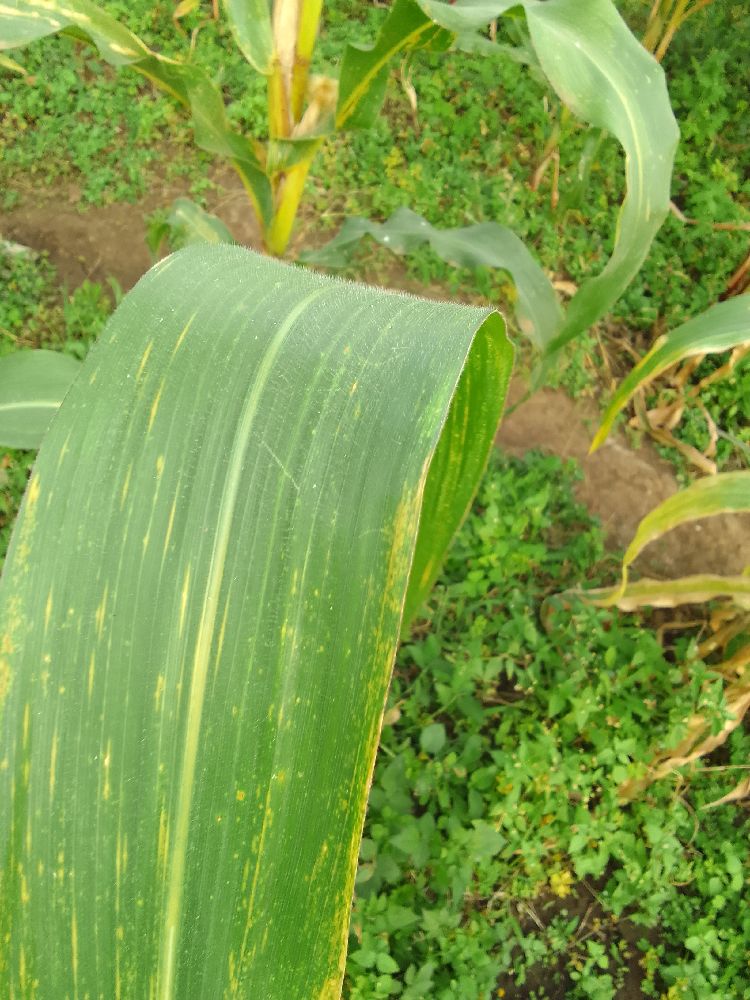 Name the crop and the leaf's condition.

maize, maize lethal necrosis
